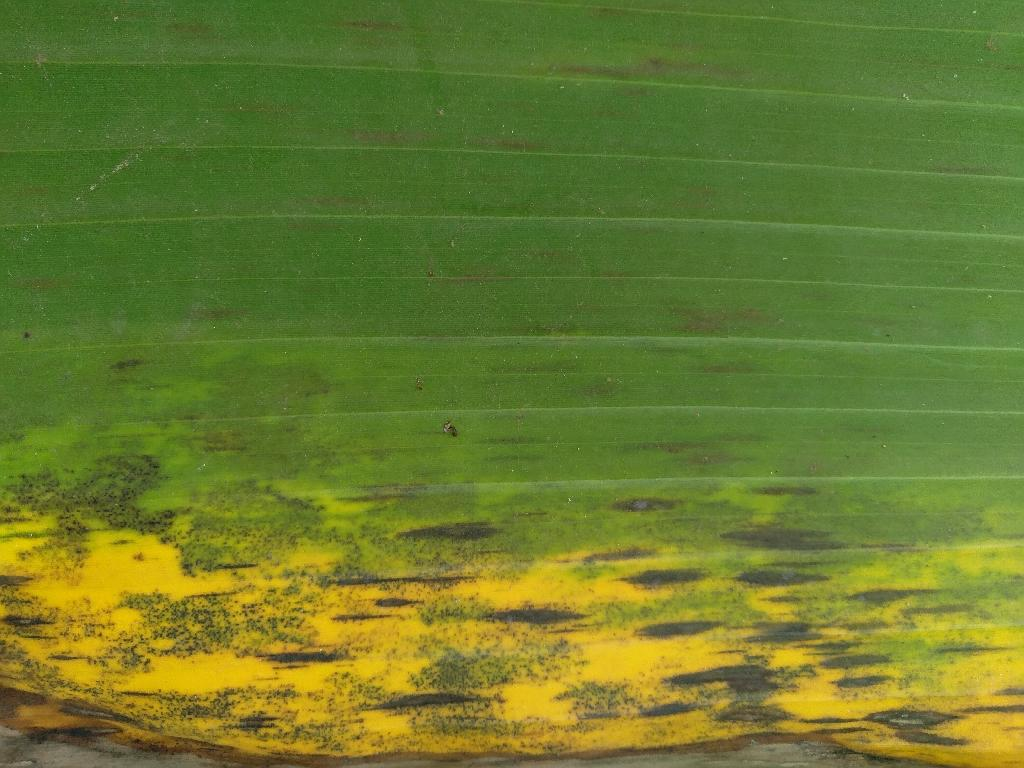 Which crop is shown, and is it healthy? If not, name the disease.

banana, black sigatoka
